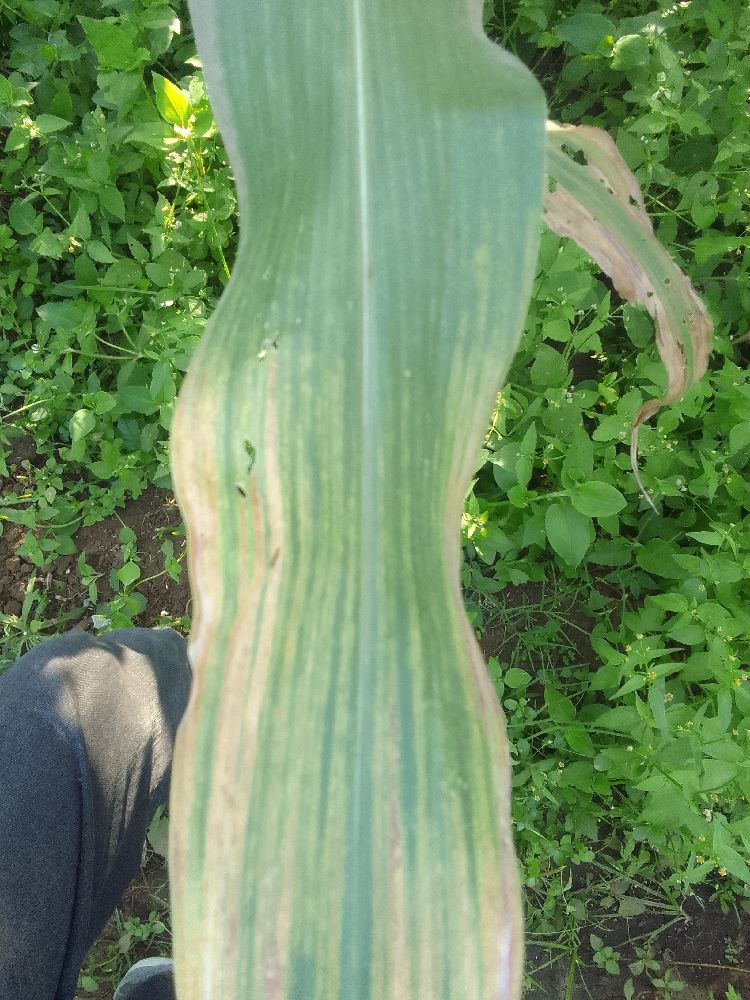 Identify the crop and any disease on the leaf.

maize, maize lethal necrosis
